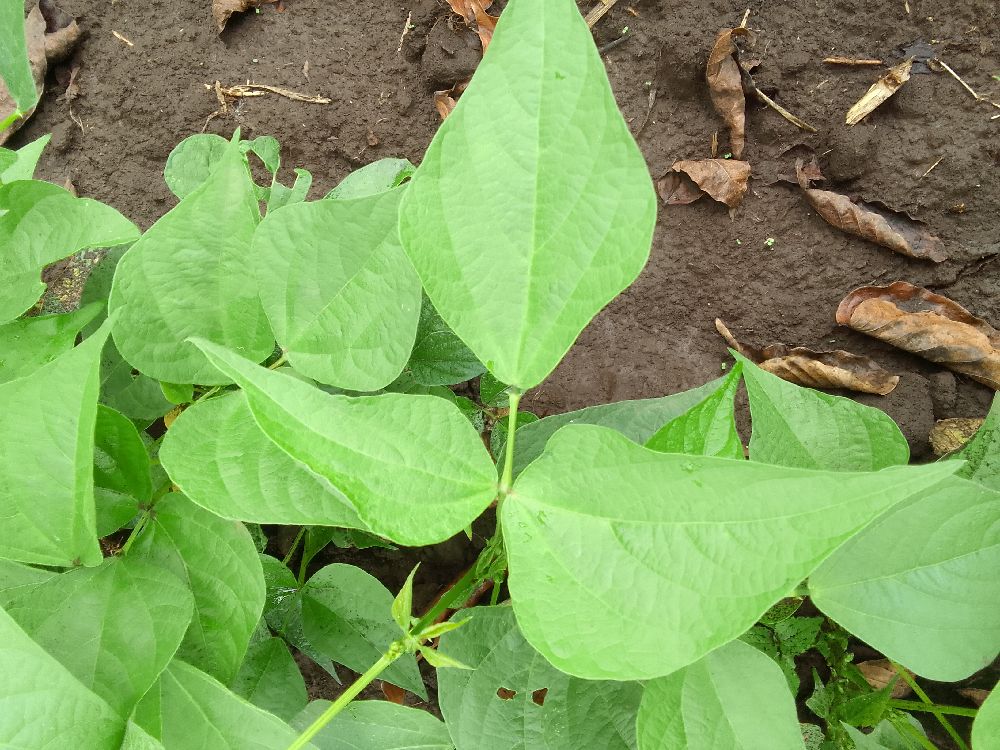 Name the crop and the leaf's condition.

common bean, healthy
